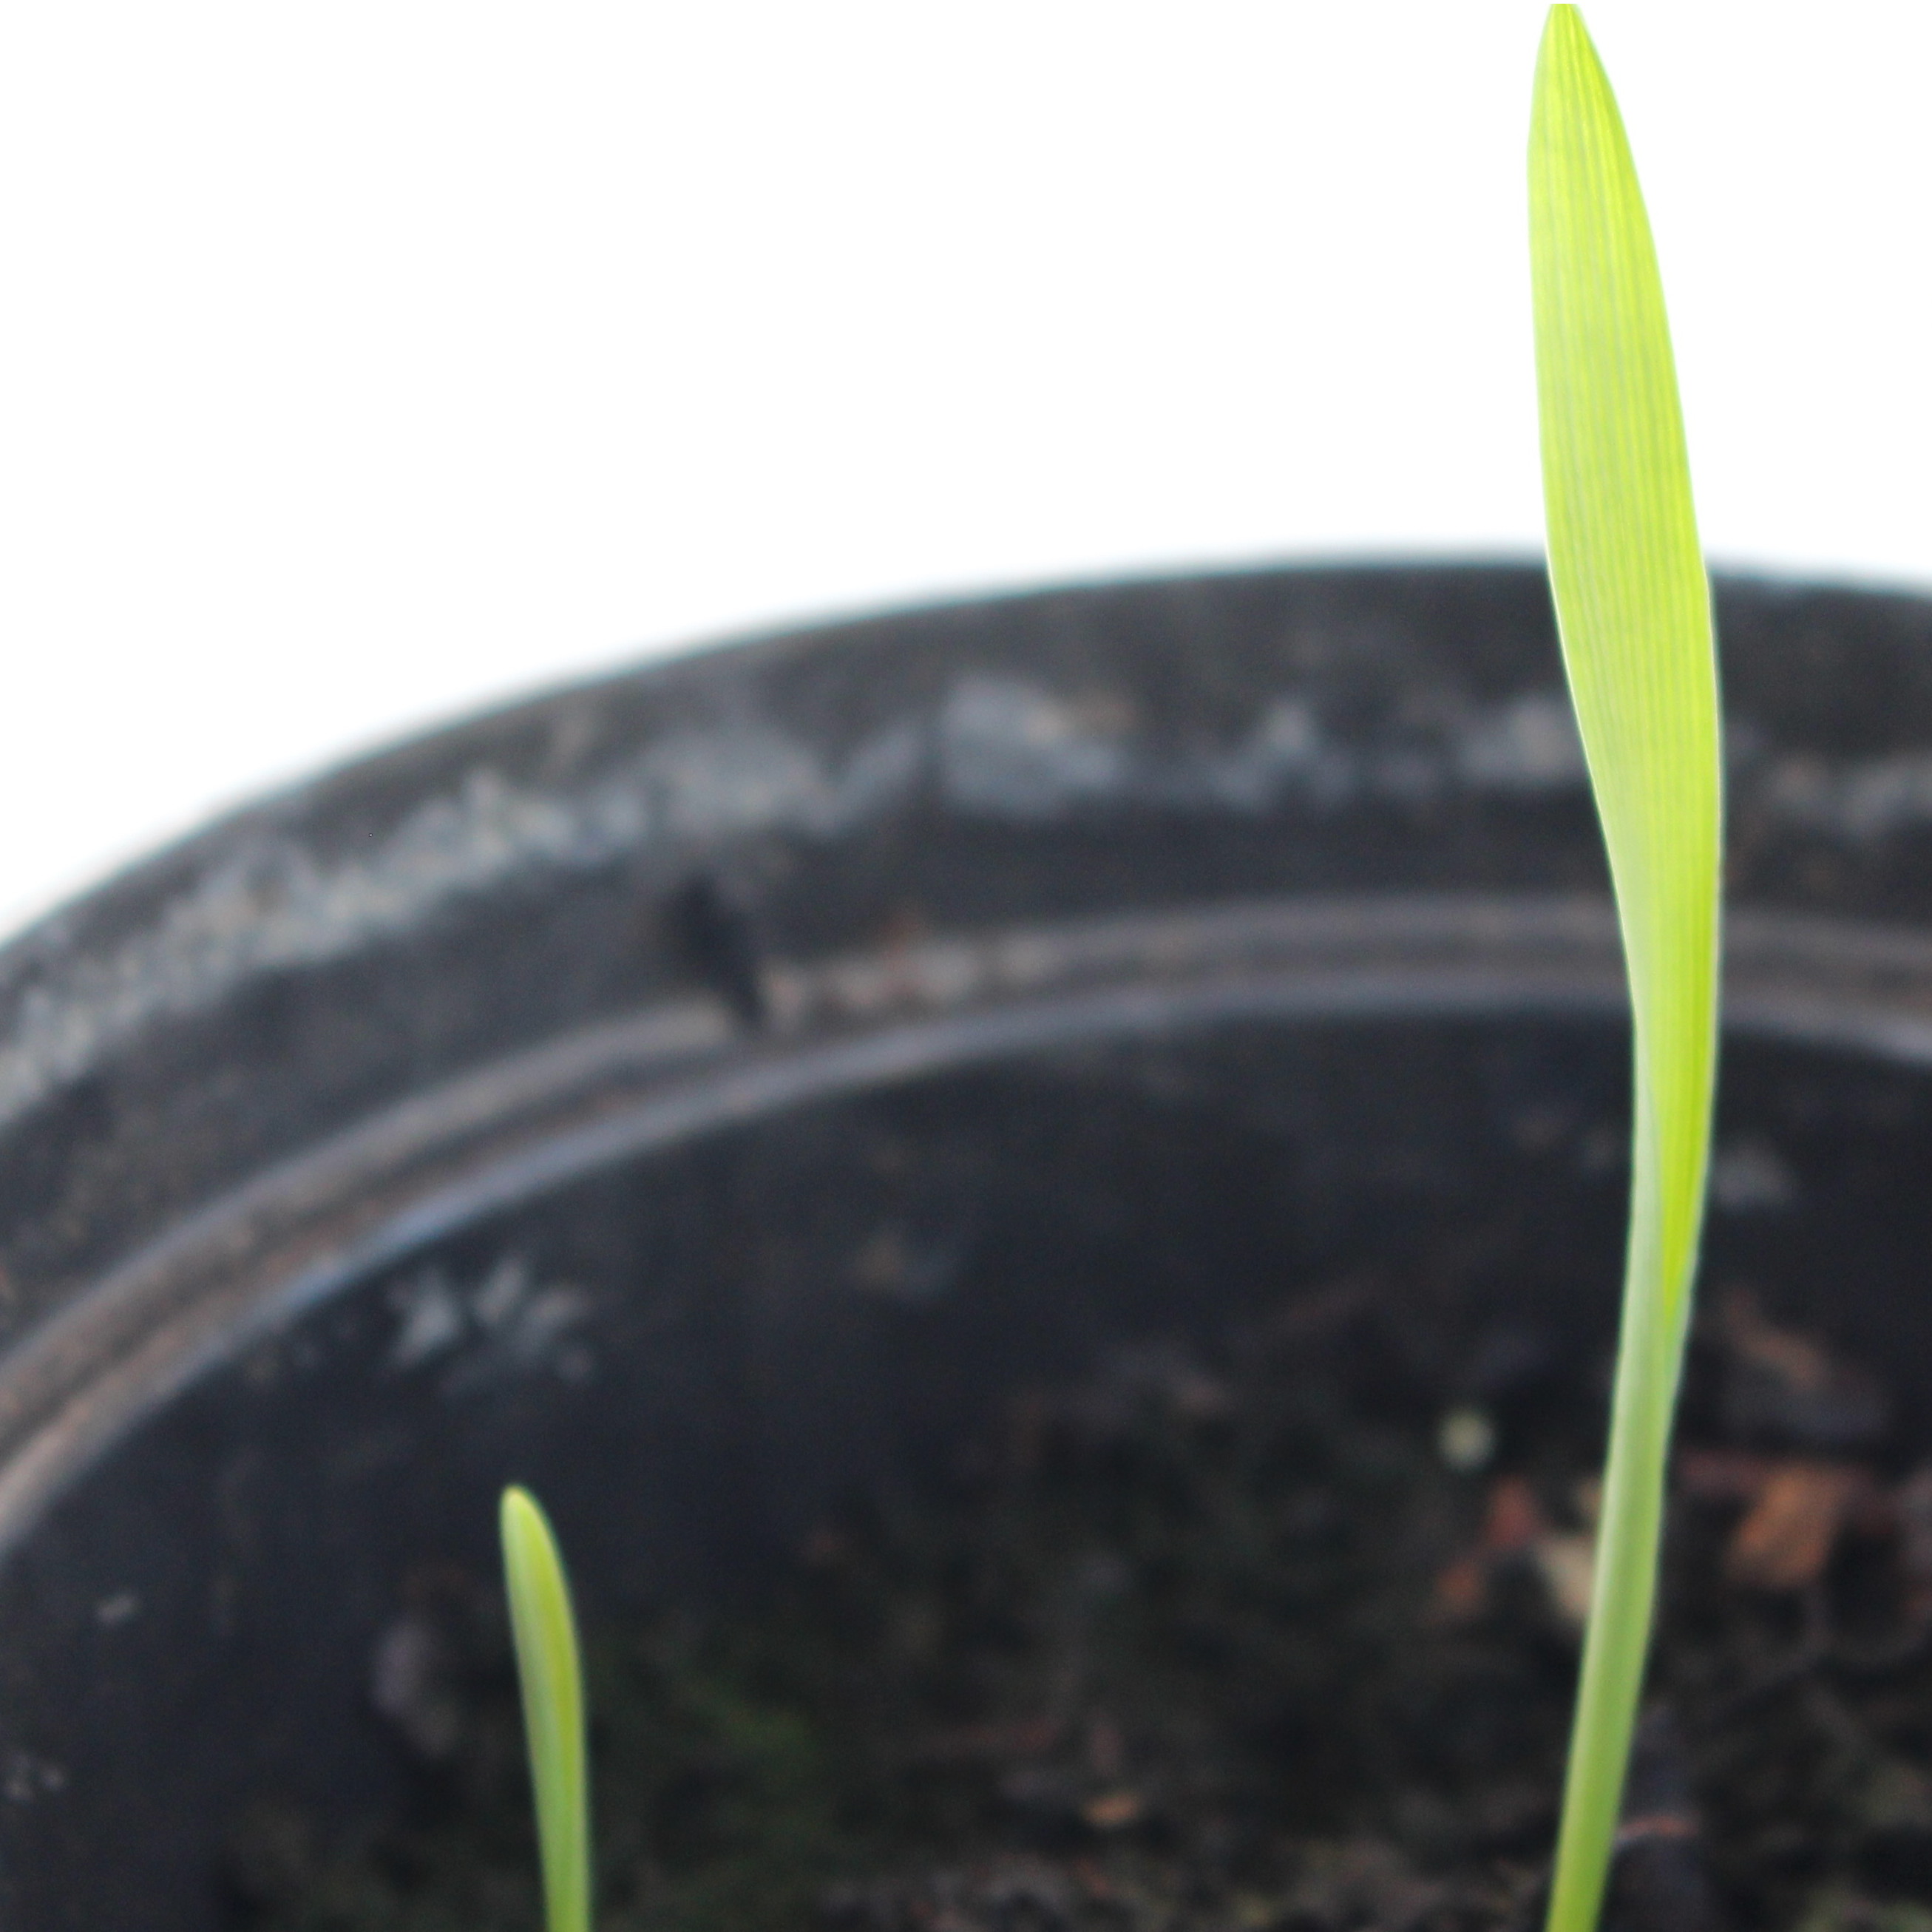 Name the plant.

Avena sterilis
